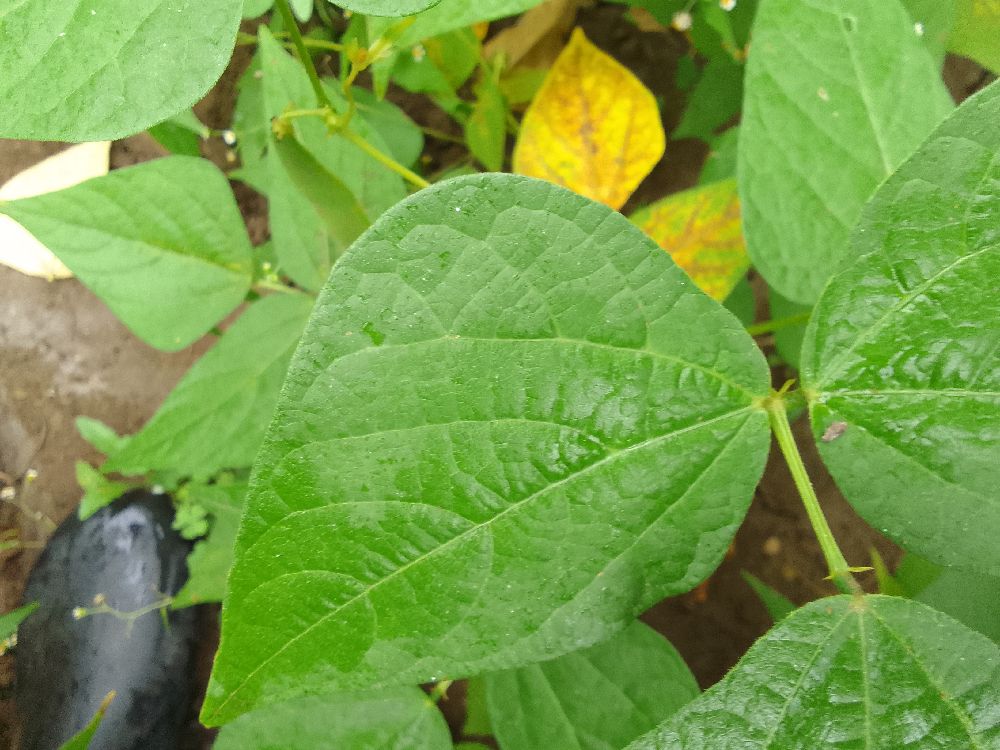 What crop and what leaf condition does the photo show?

common bean, healthy
